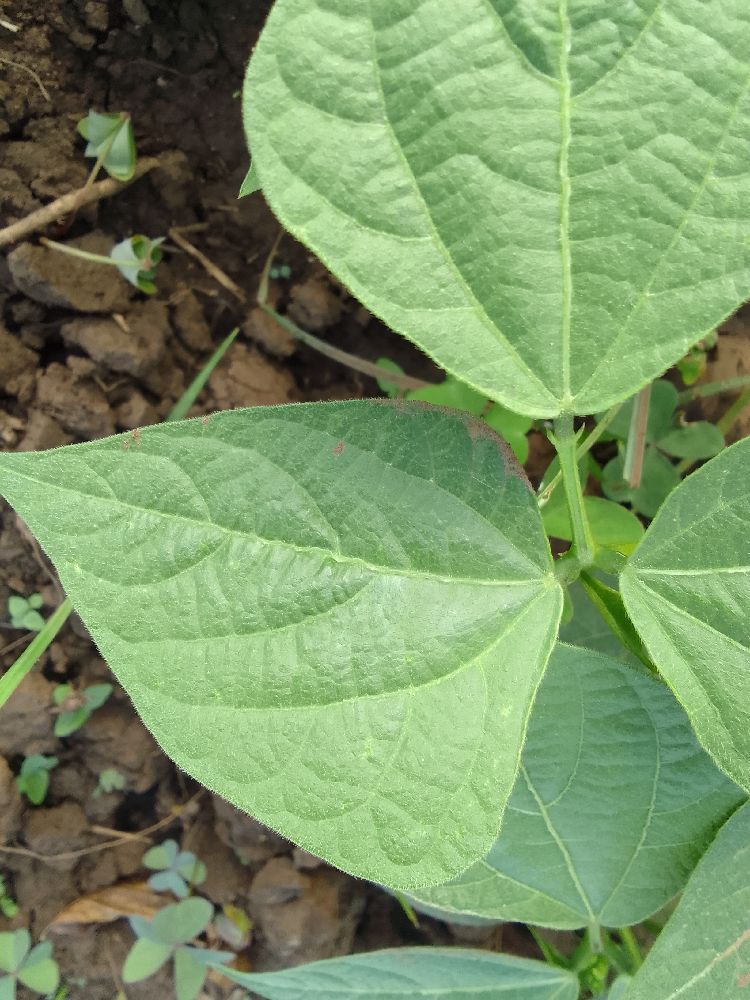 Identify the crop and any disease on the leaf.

common bean, healthy
